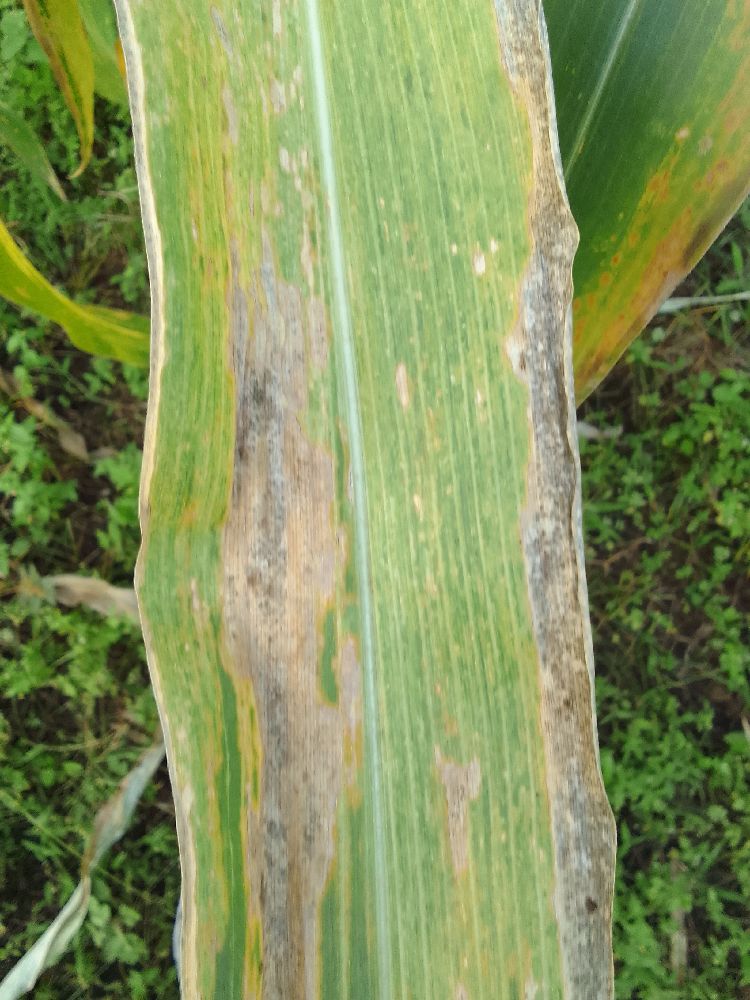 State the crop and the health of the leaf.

maize, maize lethal necrosis
